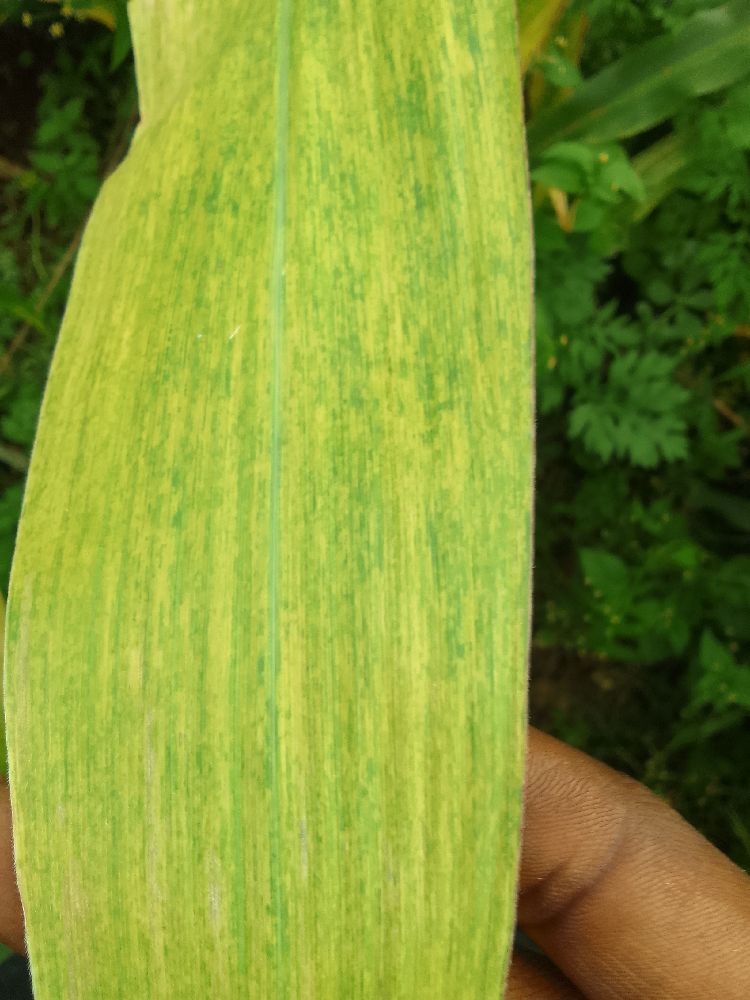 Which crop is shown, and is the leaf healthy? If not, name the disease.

maize, maize lethal necrosis
